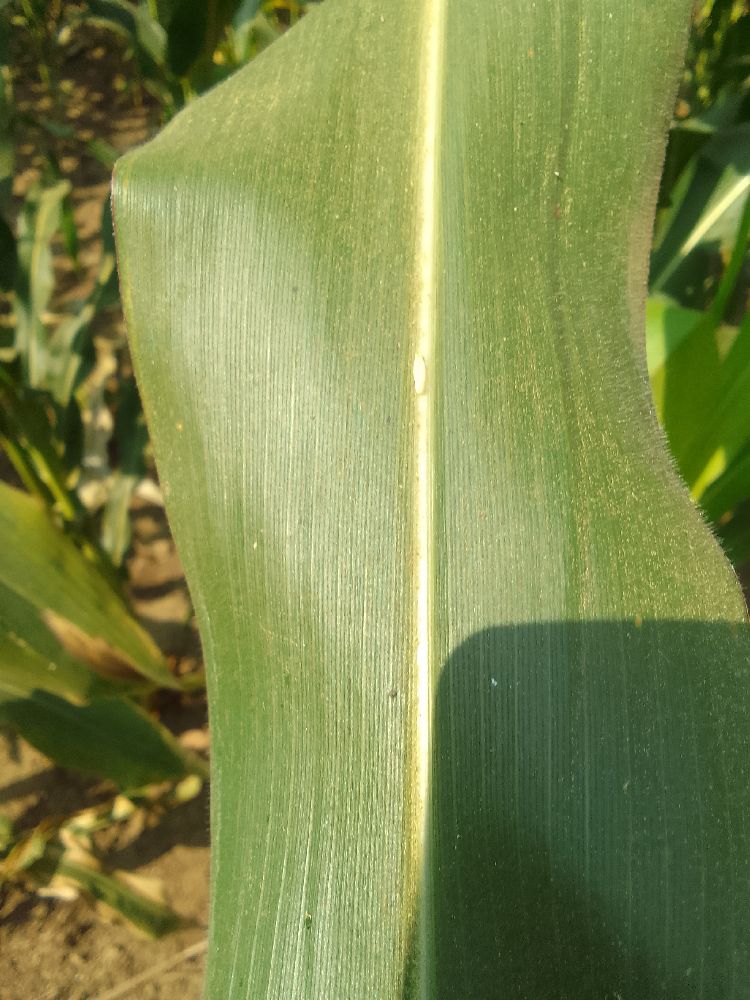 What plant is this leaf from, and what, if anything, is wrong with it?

maize, healthy
